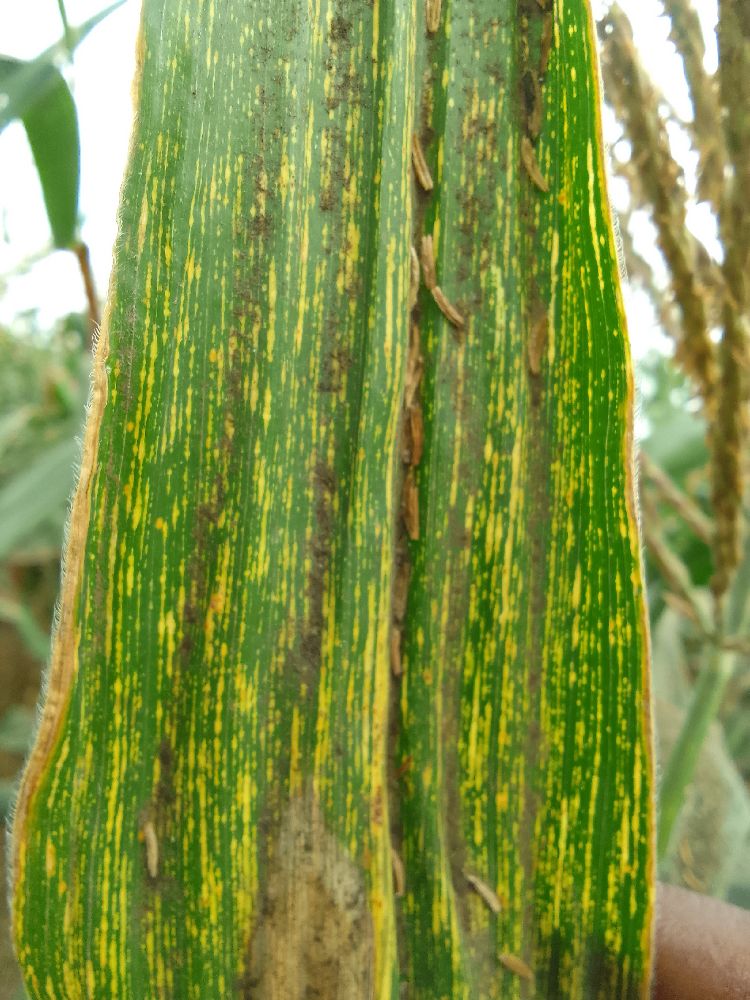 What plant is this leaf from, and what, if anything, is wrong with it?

maize, maize streak virus
